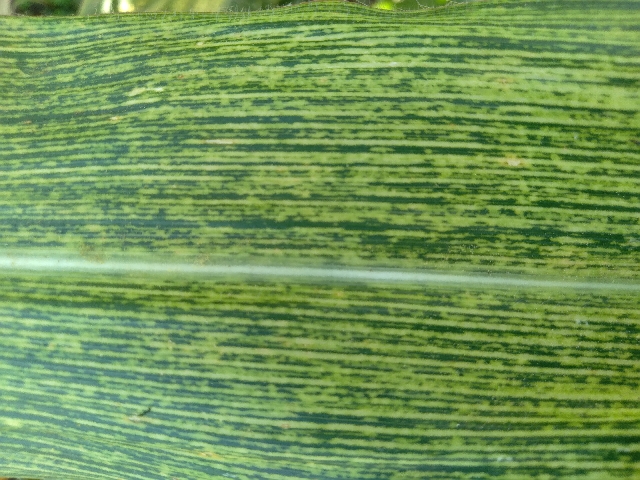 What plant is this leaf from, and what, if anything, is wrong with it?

maize, maize streak virus
